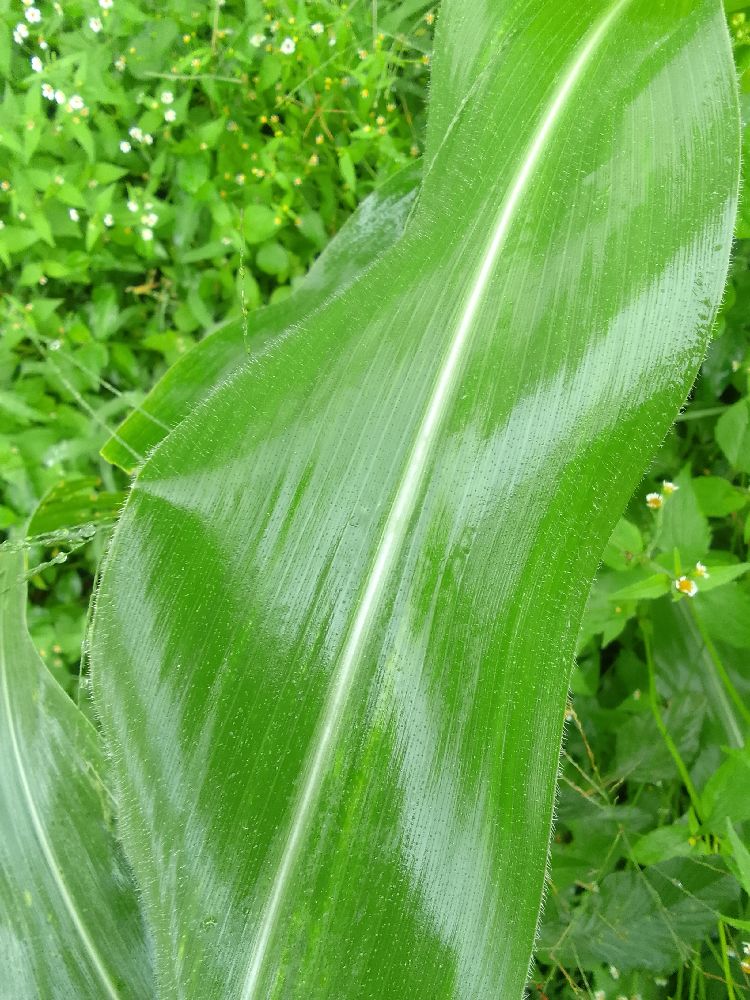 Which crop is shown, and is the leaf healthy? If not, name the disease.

maize, healthy
